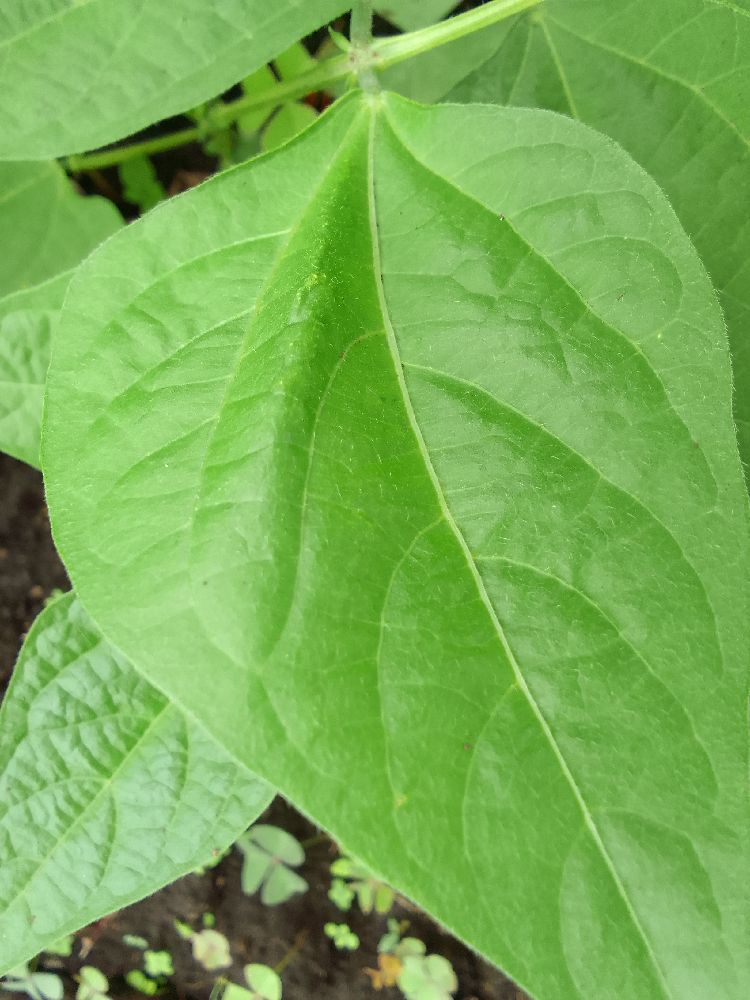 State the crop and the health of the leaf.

common bean, healthy
